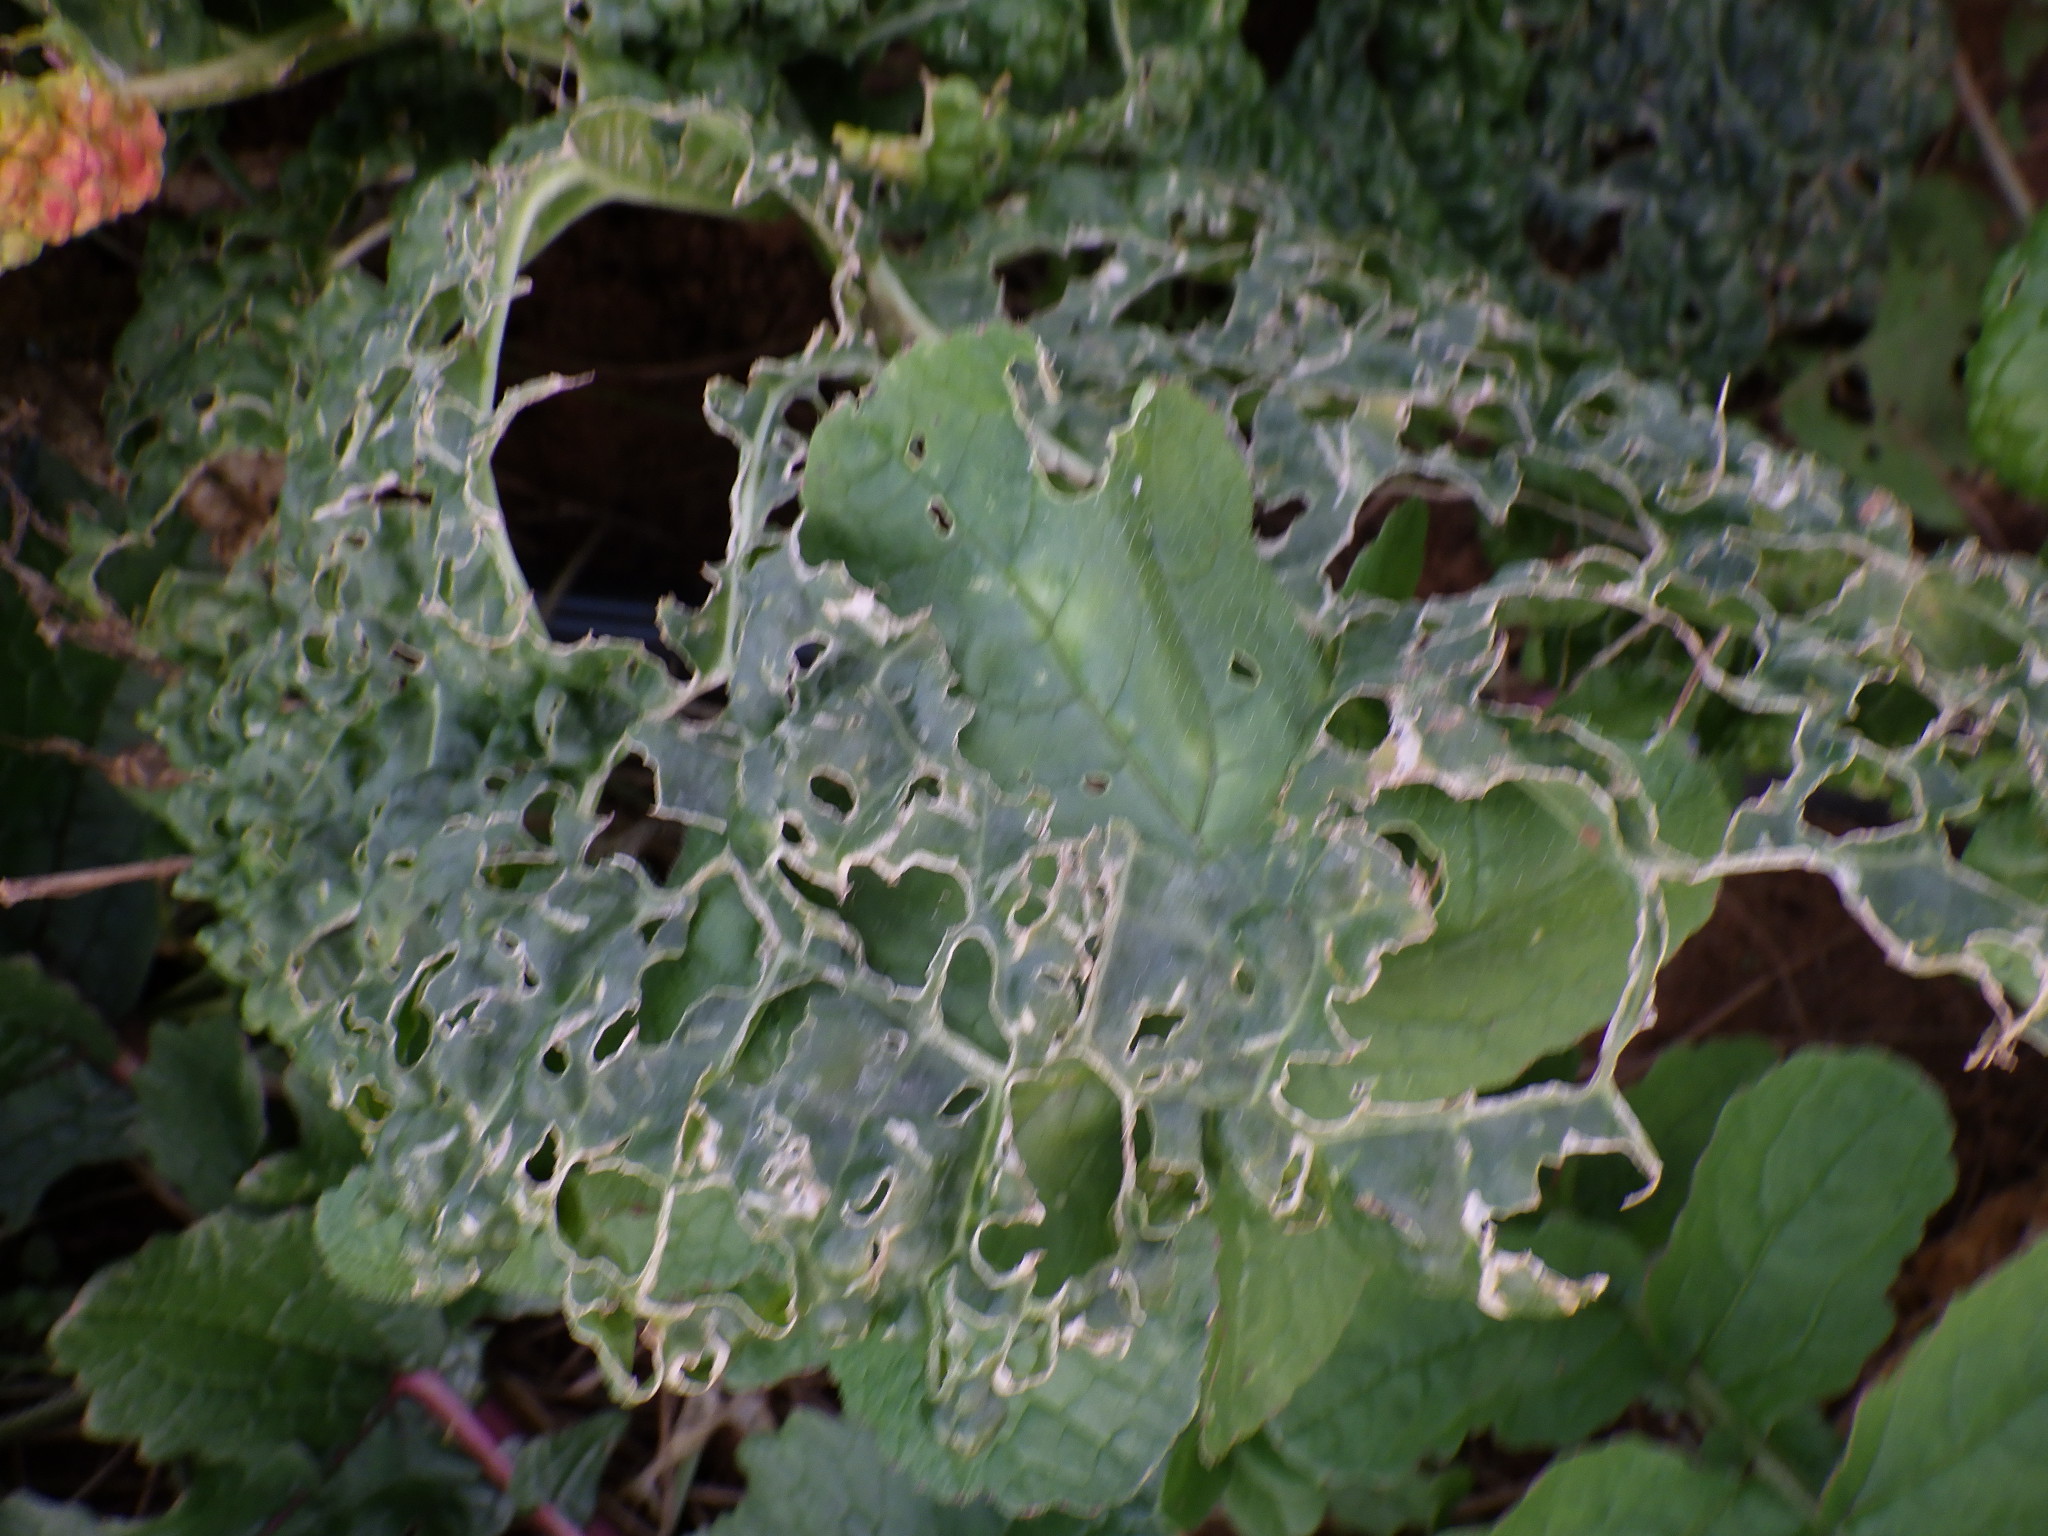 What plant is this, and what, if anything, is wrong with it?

cabbage, phytophagous
